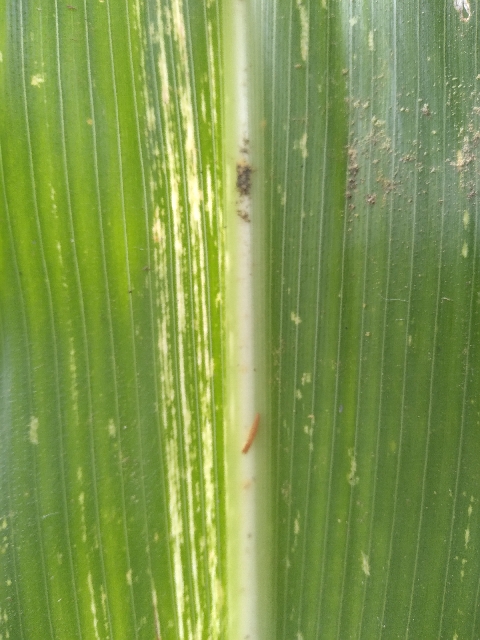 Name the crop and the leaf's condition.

maize, maize streak virus
